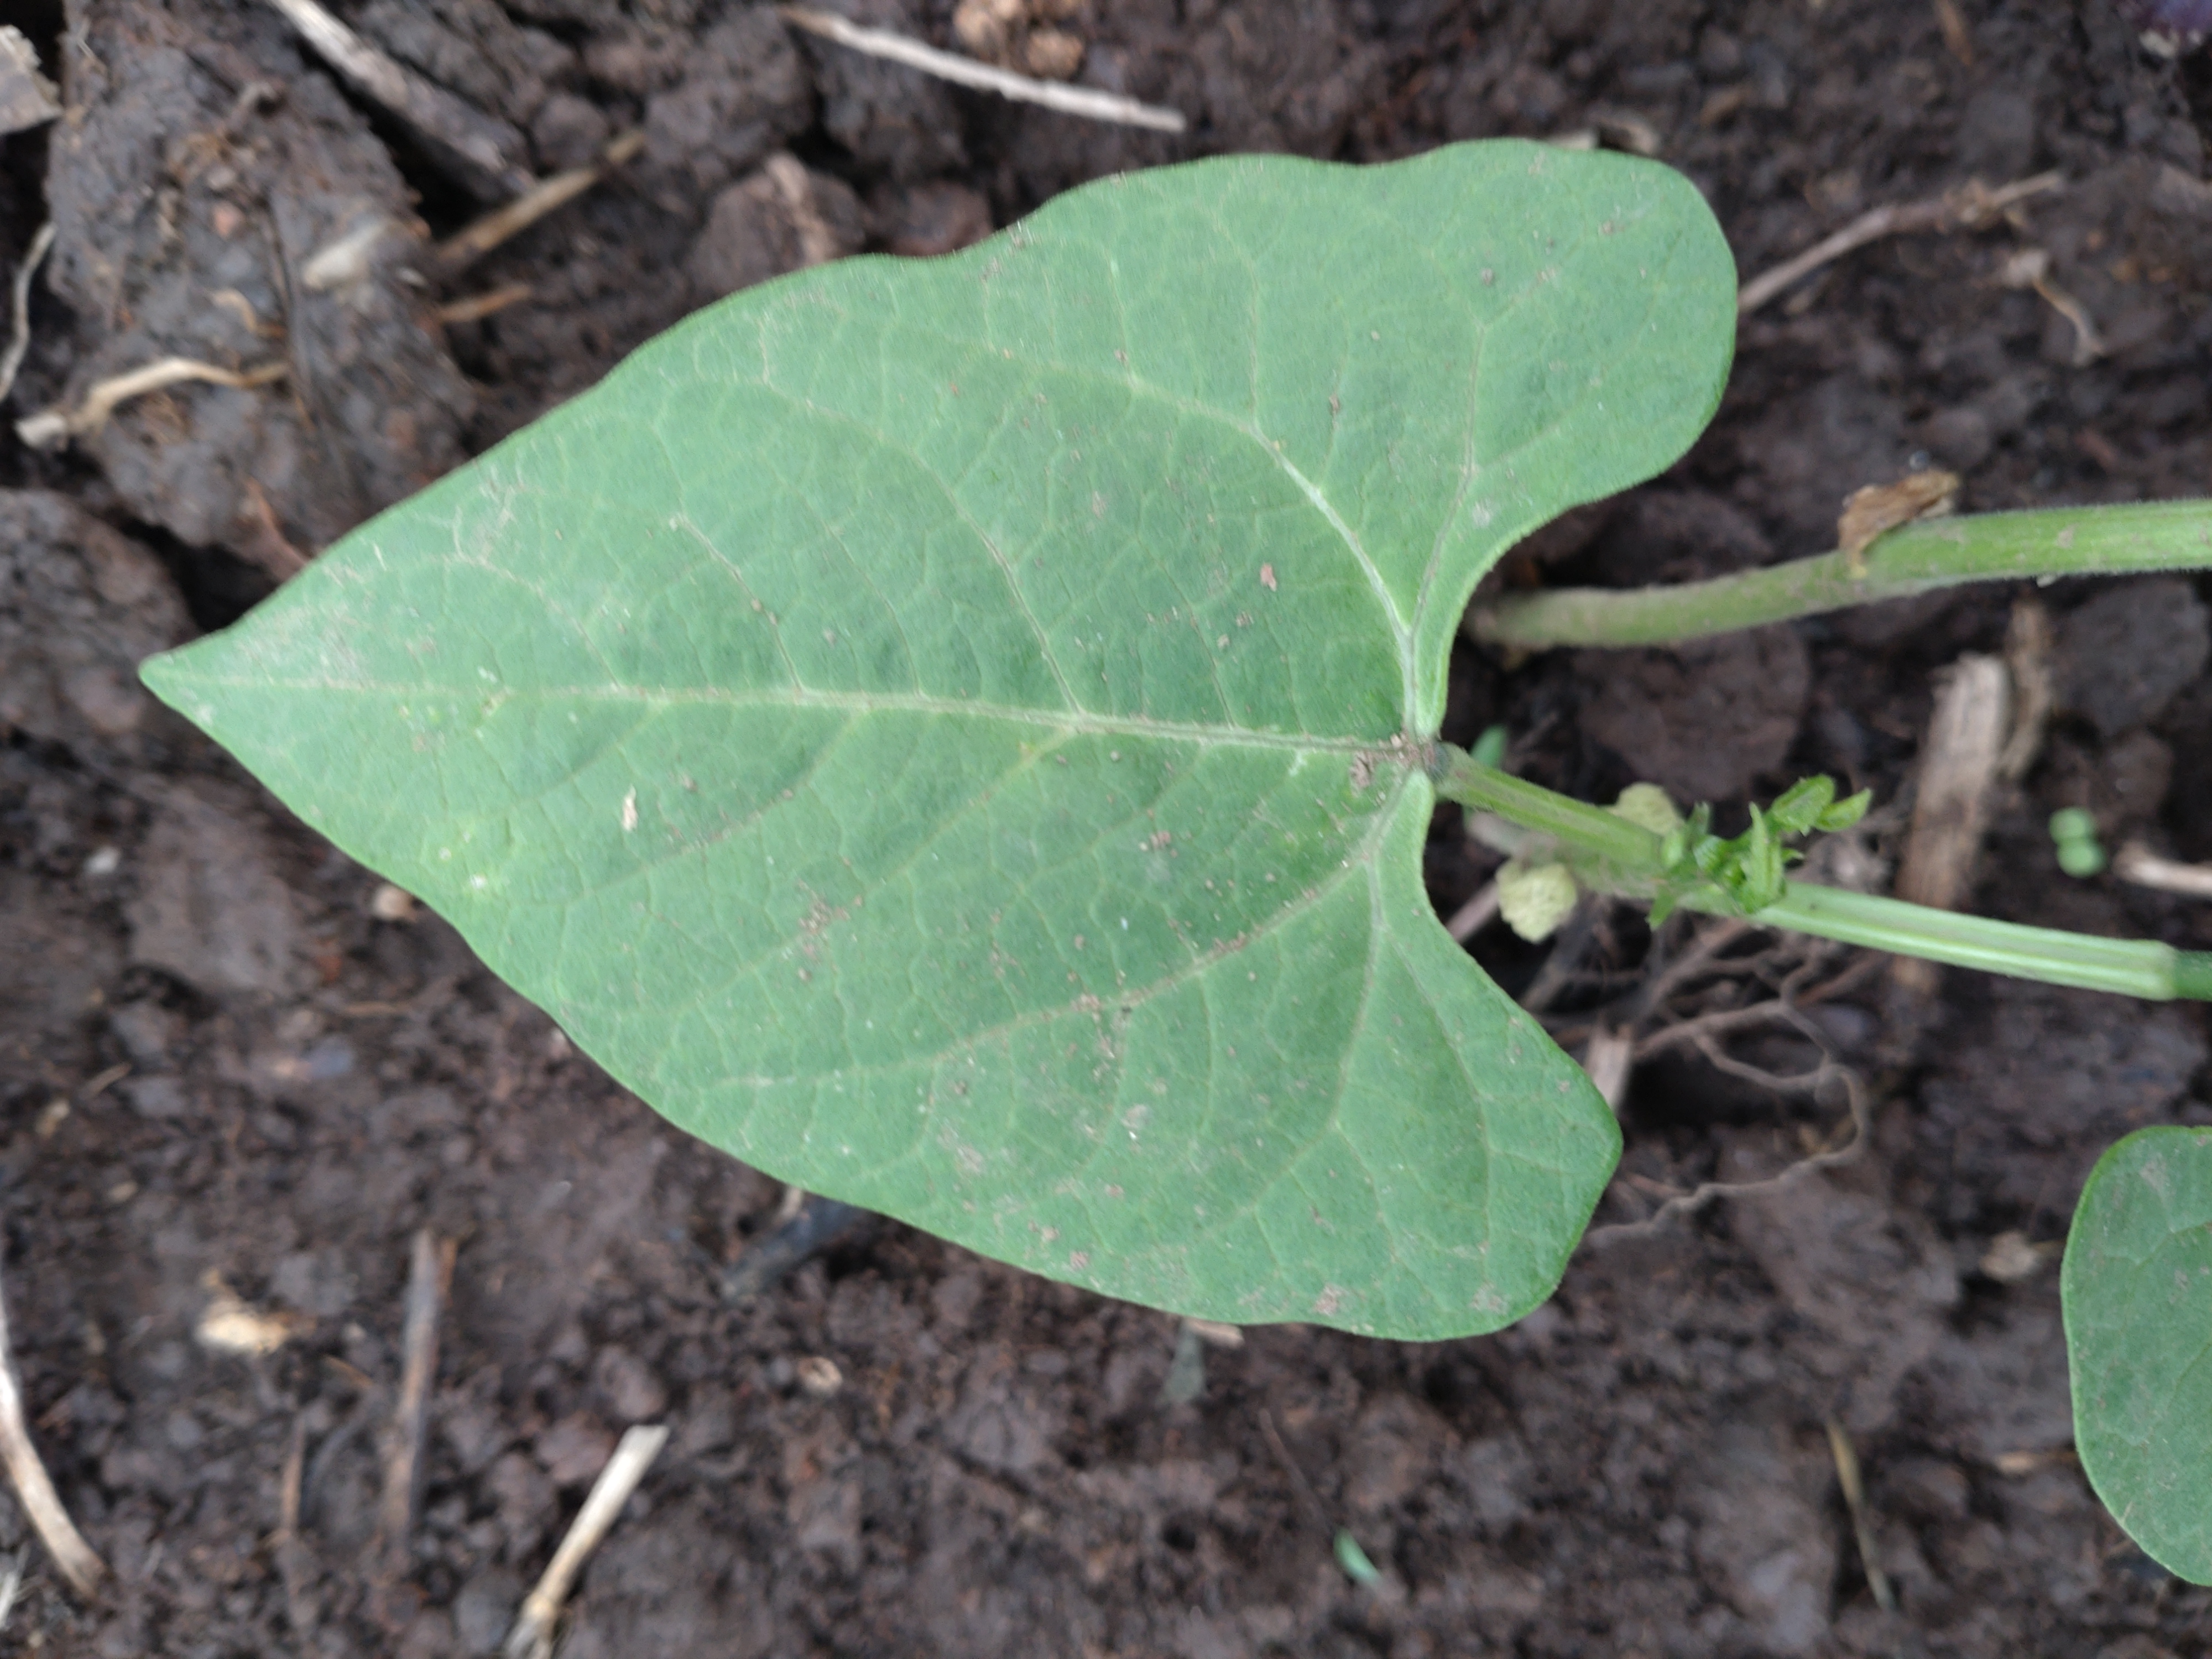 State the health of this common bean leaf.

healthy
